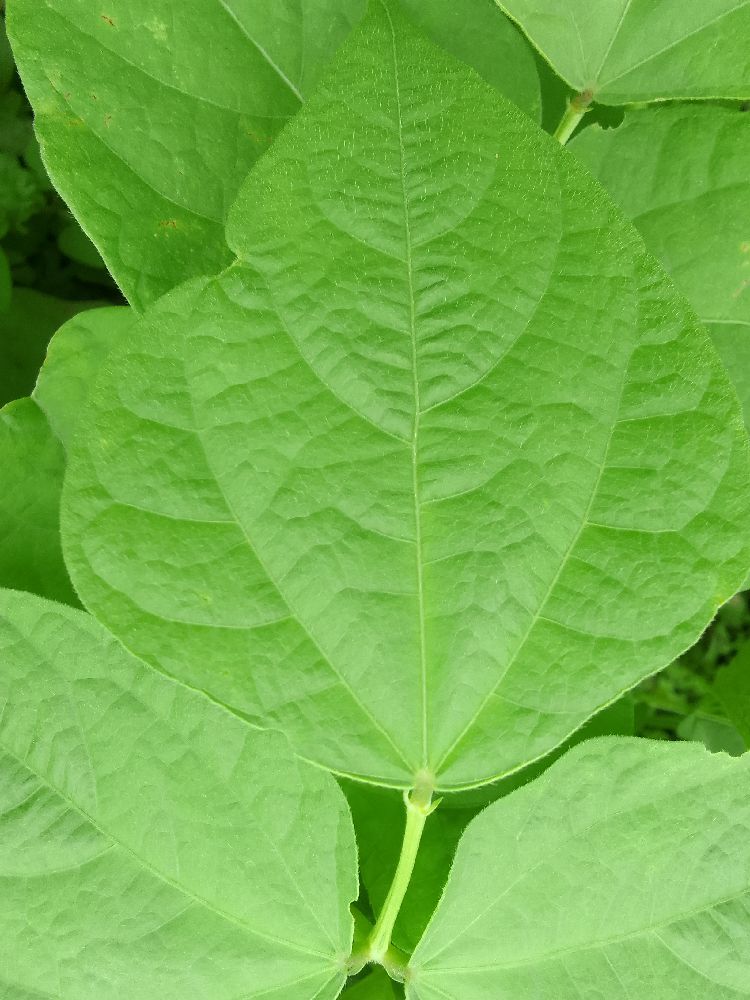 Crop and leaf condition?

common bean, healthy
